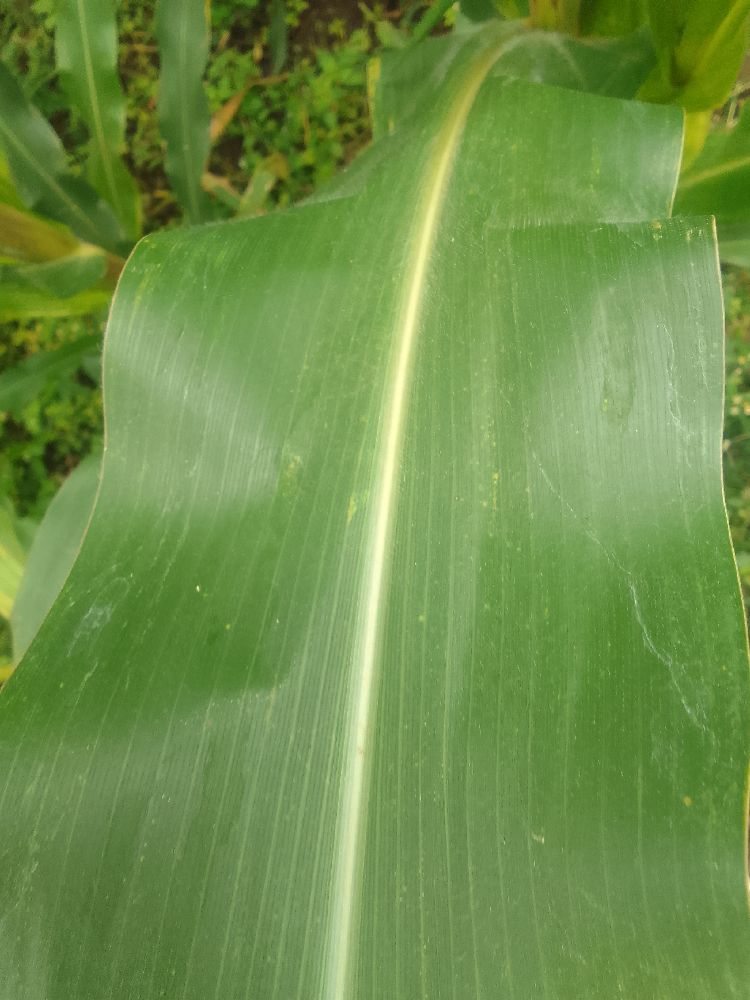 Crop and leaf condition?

maize, healthy
